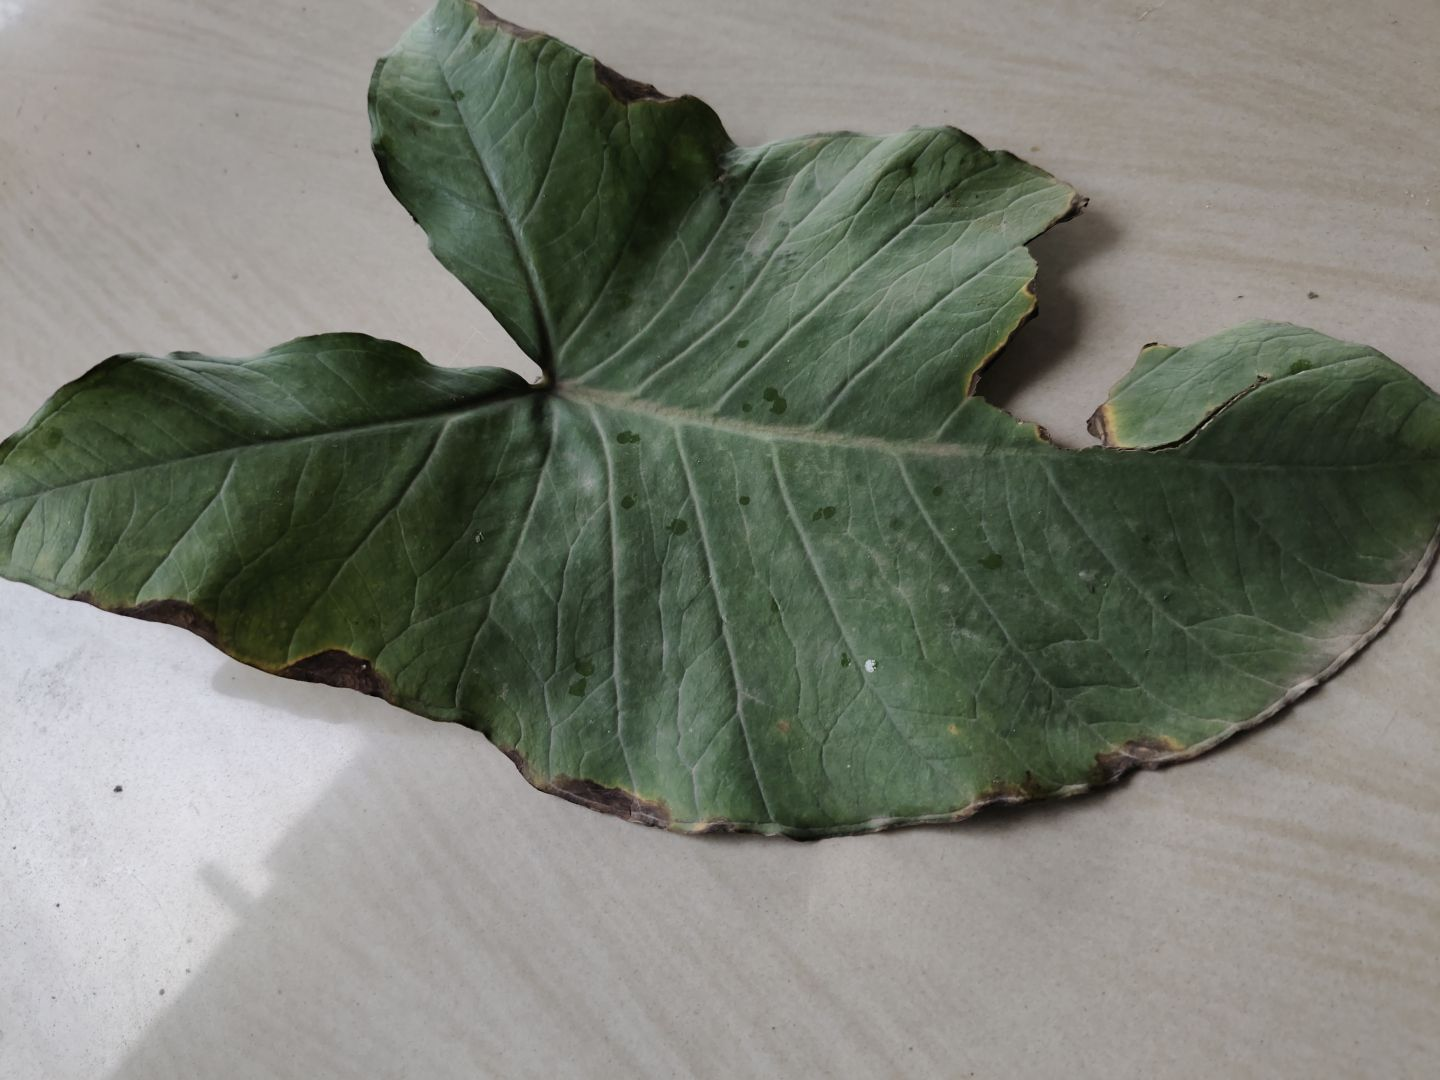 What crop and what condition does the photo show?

taro, leaf blight
